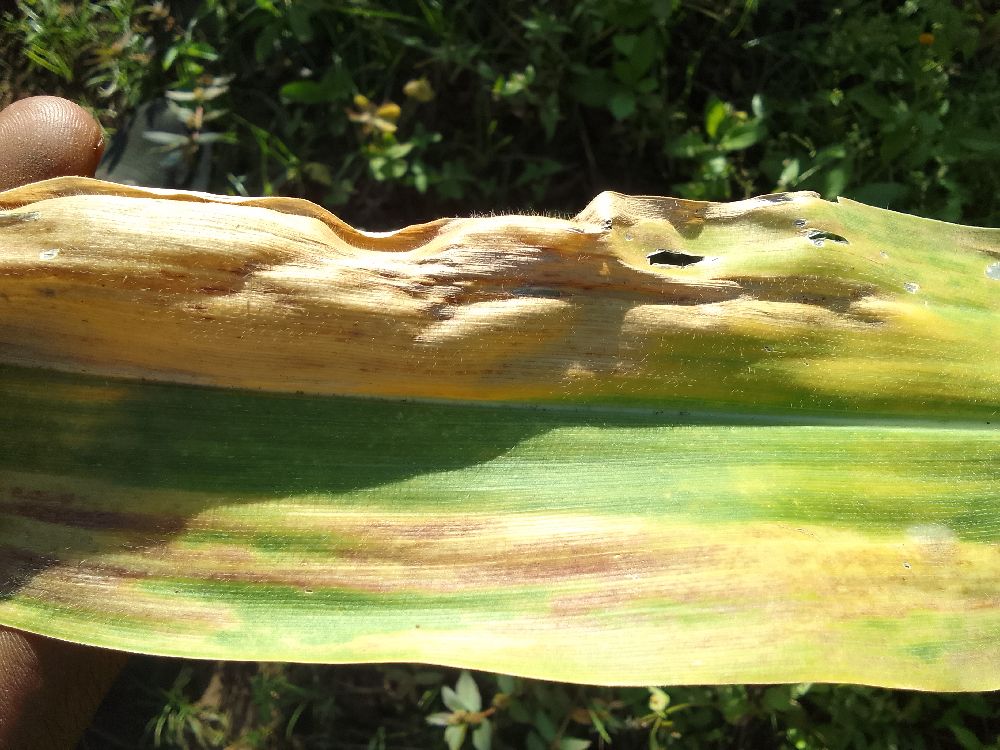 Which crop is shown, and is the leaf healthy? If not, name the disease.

maize, maize lethal necrosis
